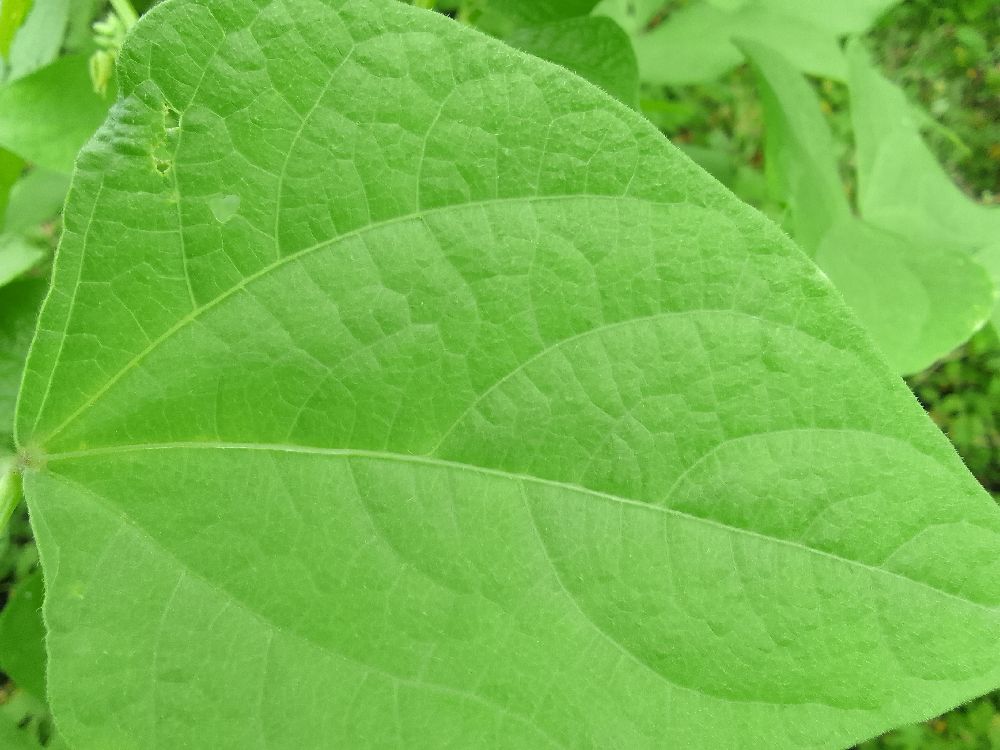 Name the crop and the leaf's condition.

common bean, healthy
